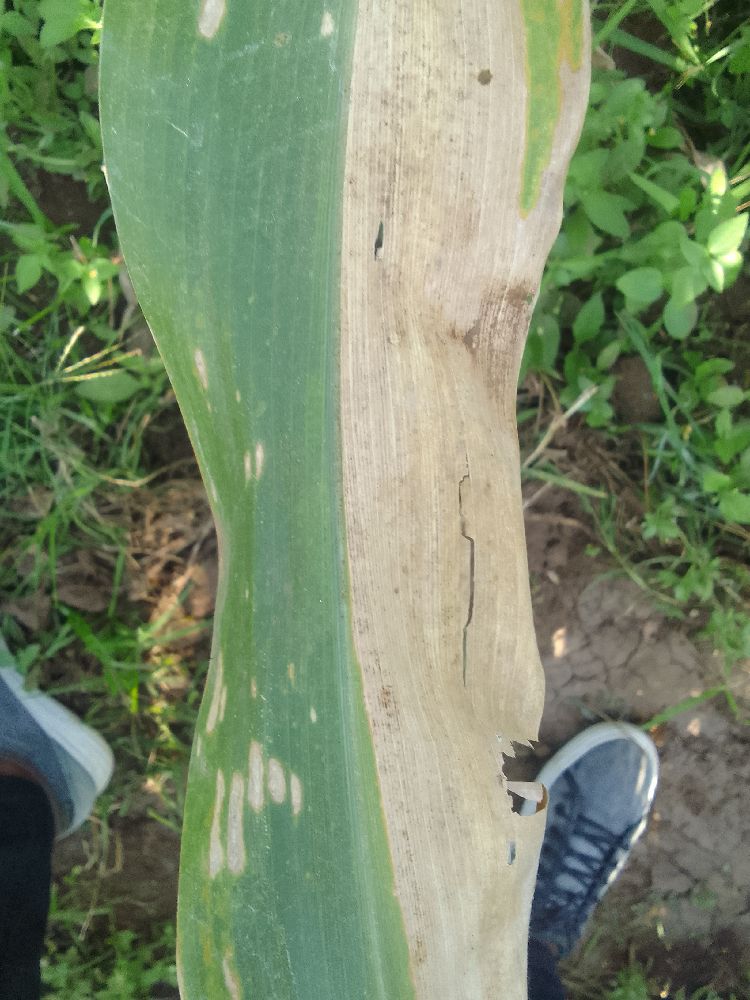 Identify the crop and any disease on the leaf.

maize, maize lethal necrosis
